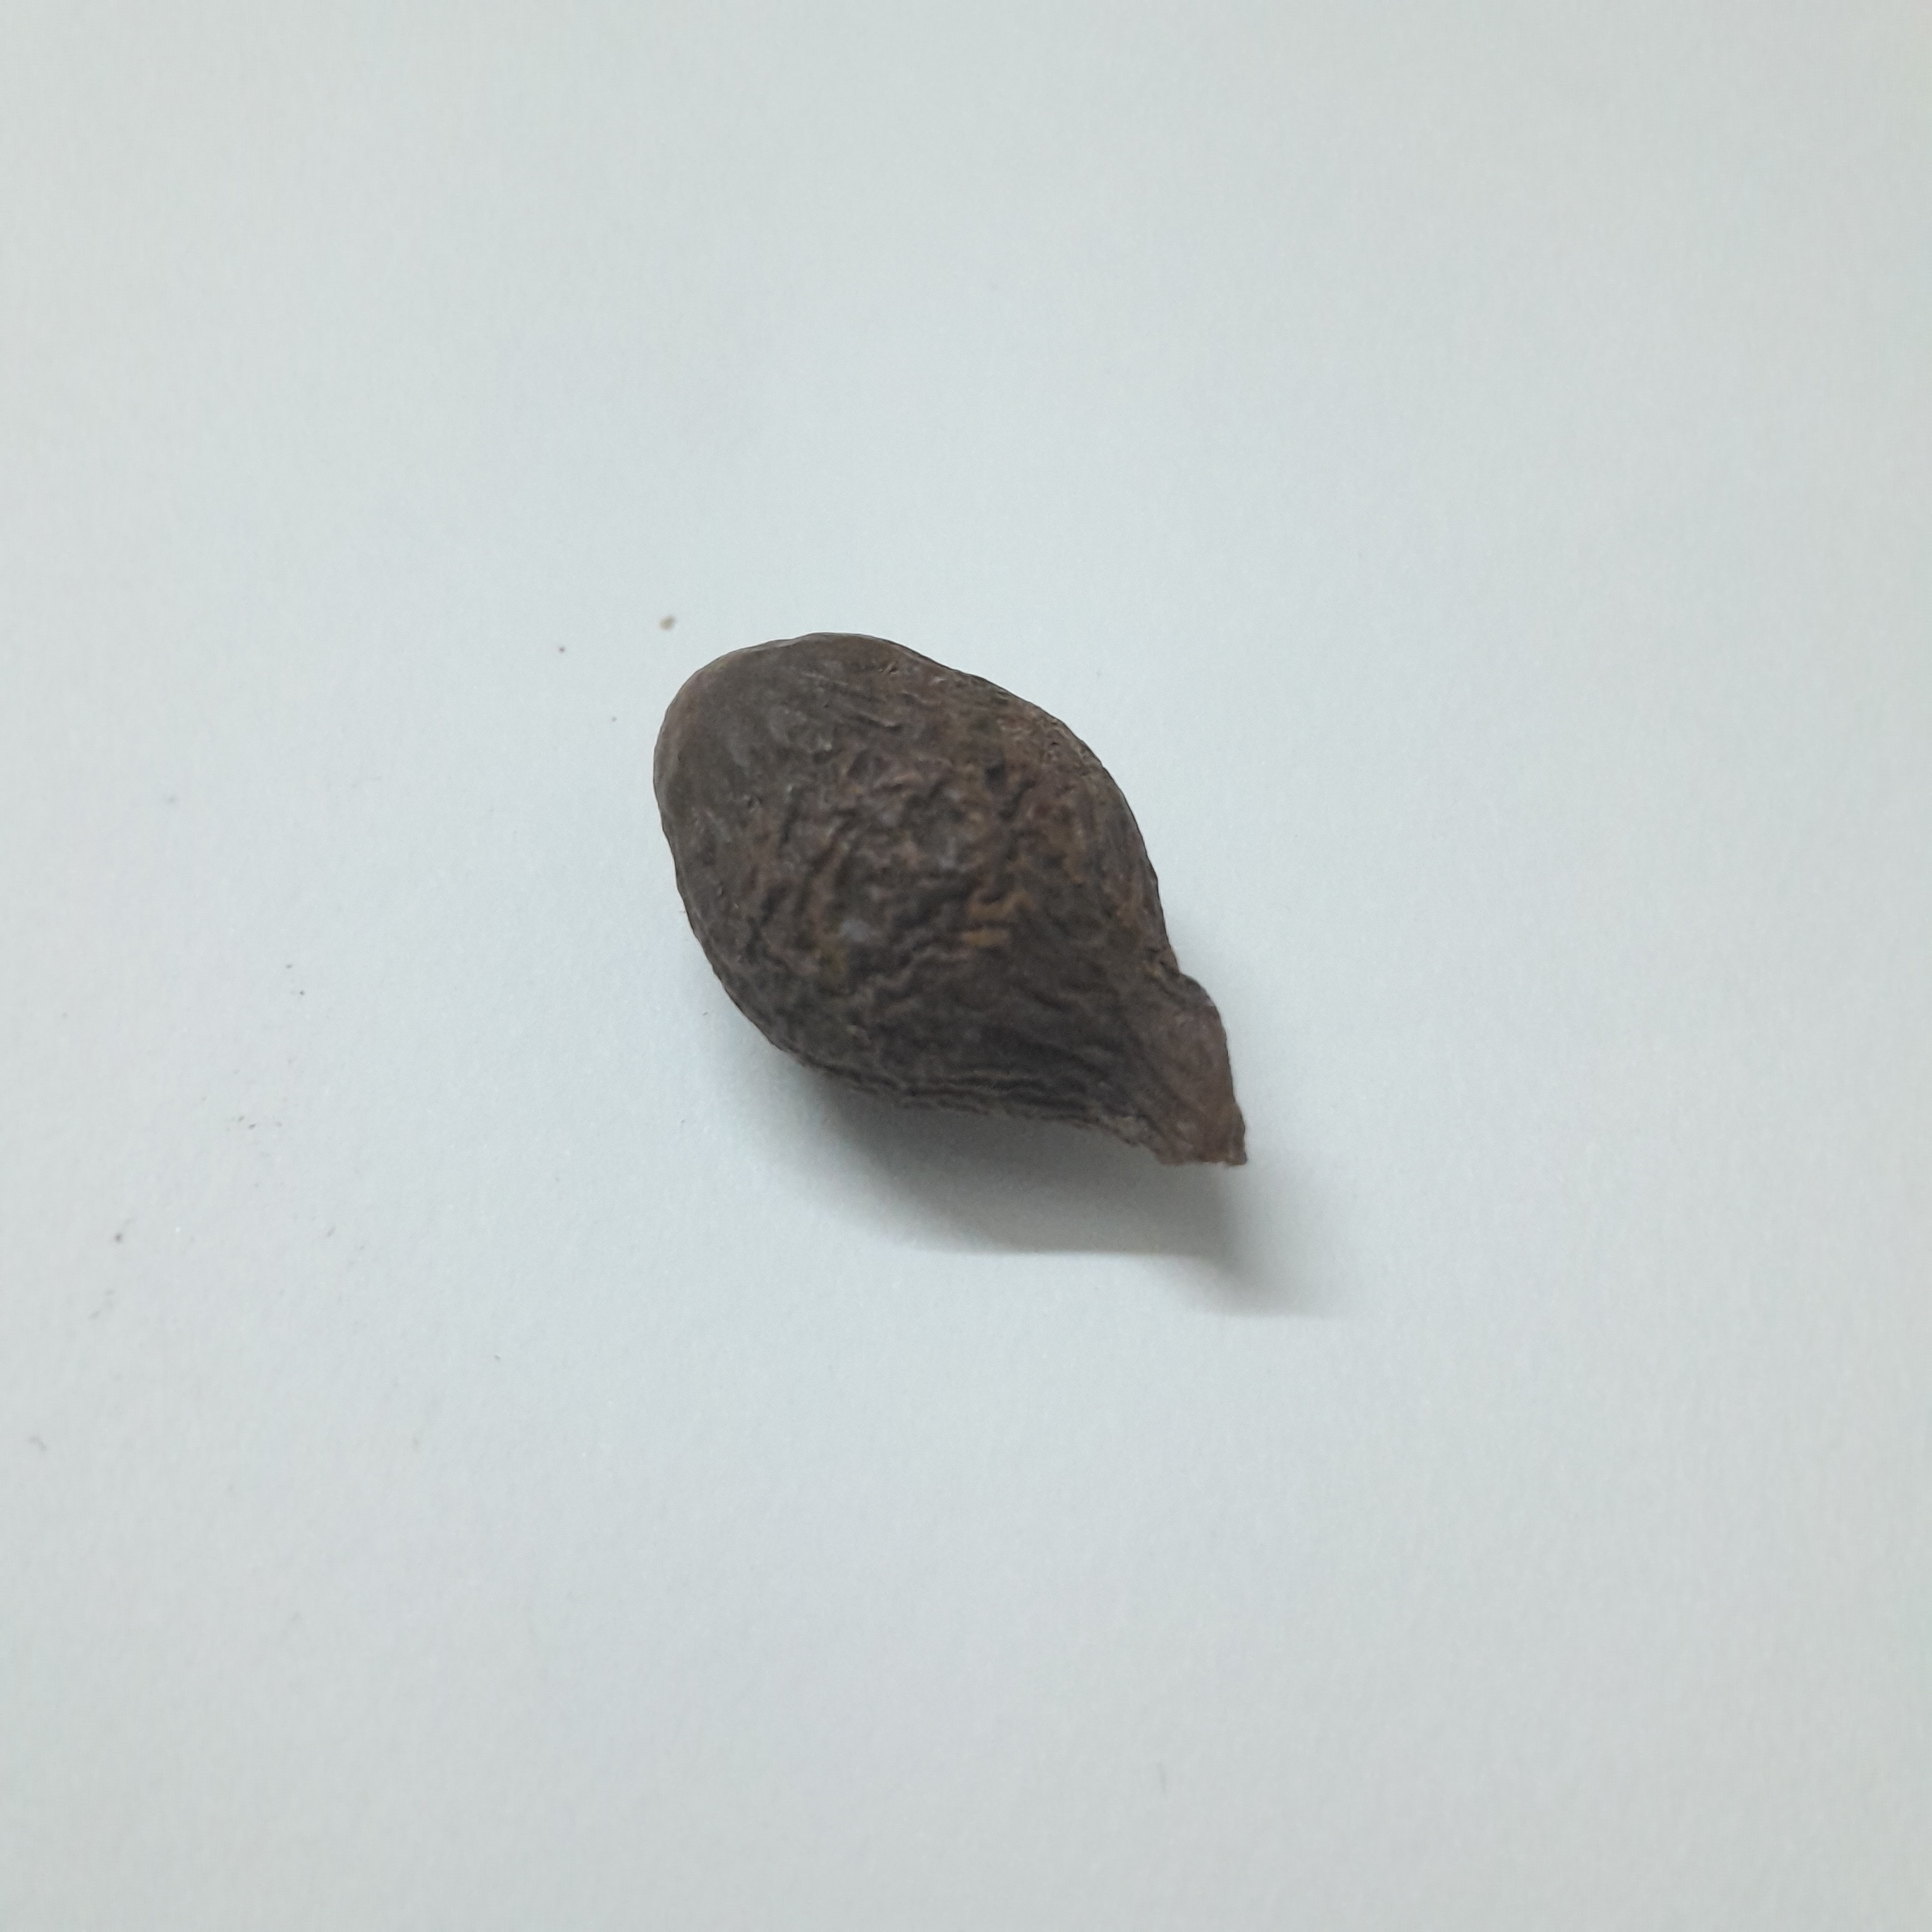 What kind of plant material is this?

niranjanphal
